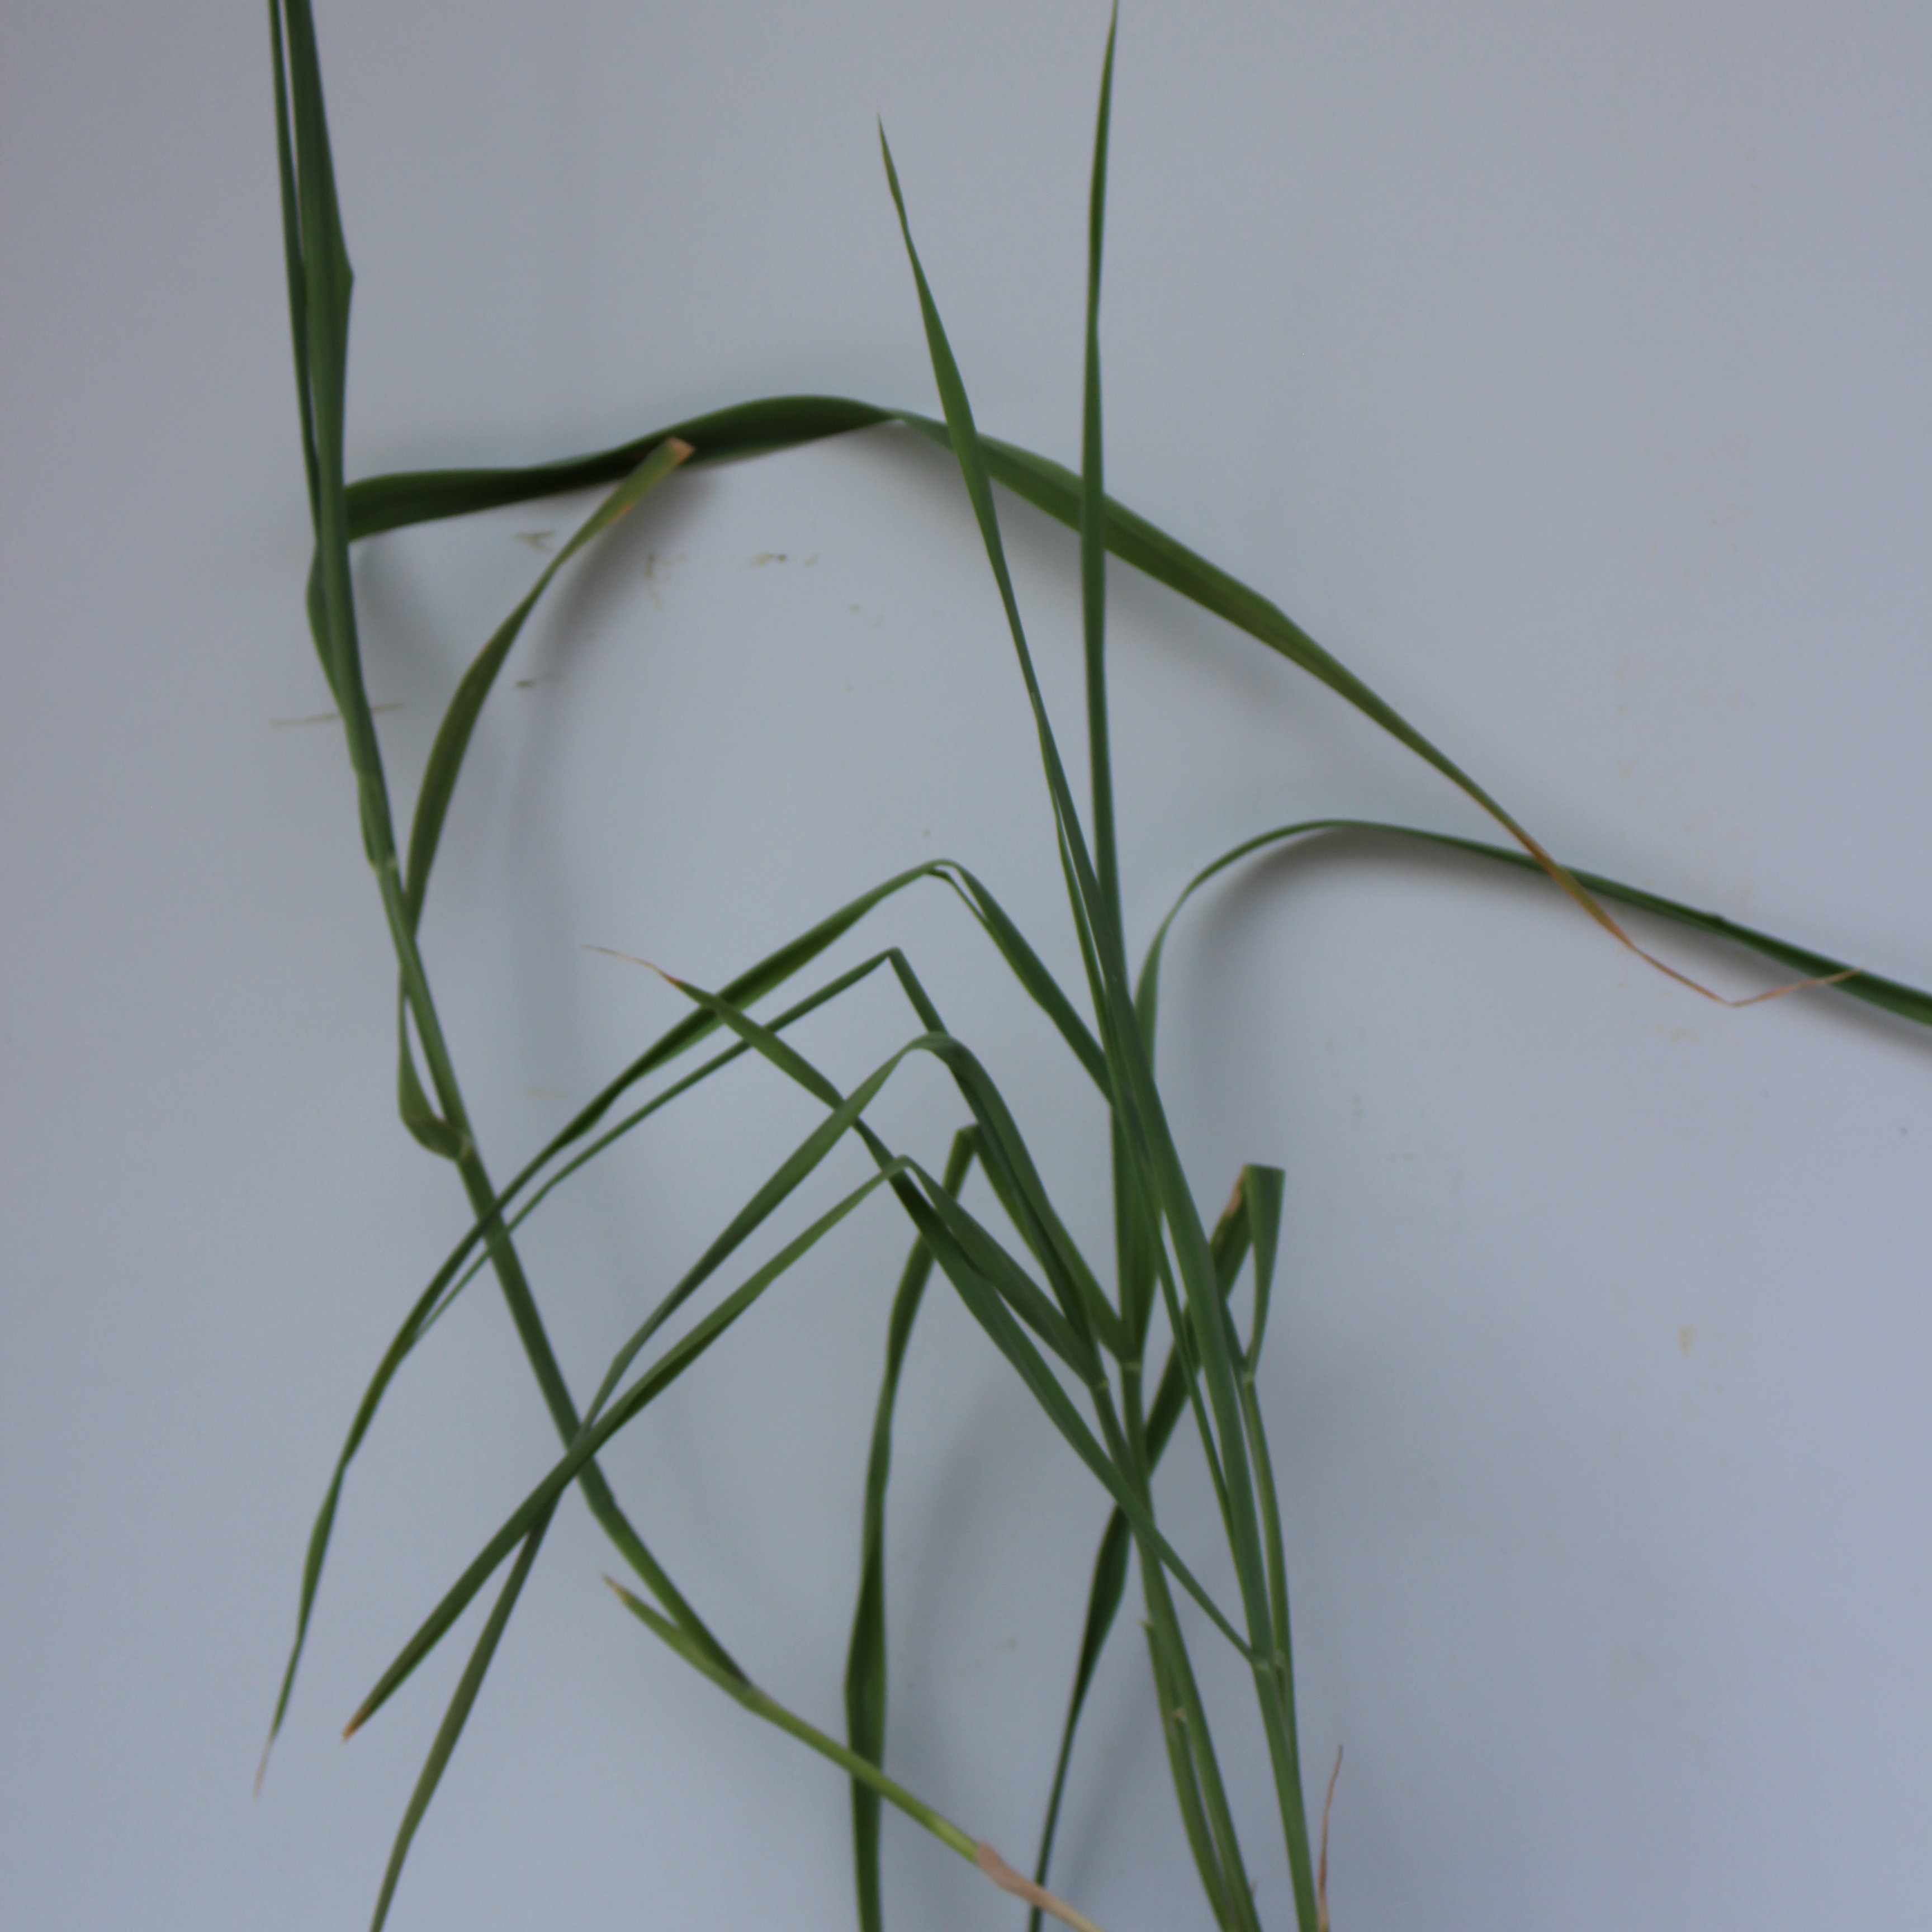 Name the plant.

Avena sterilis
